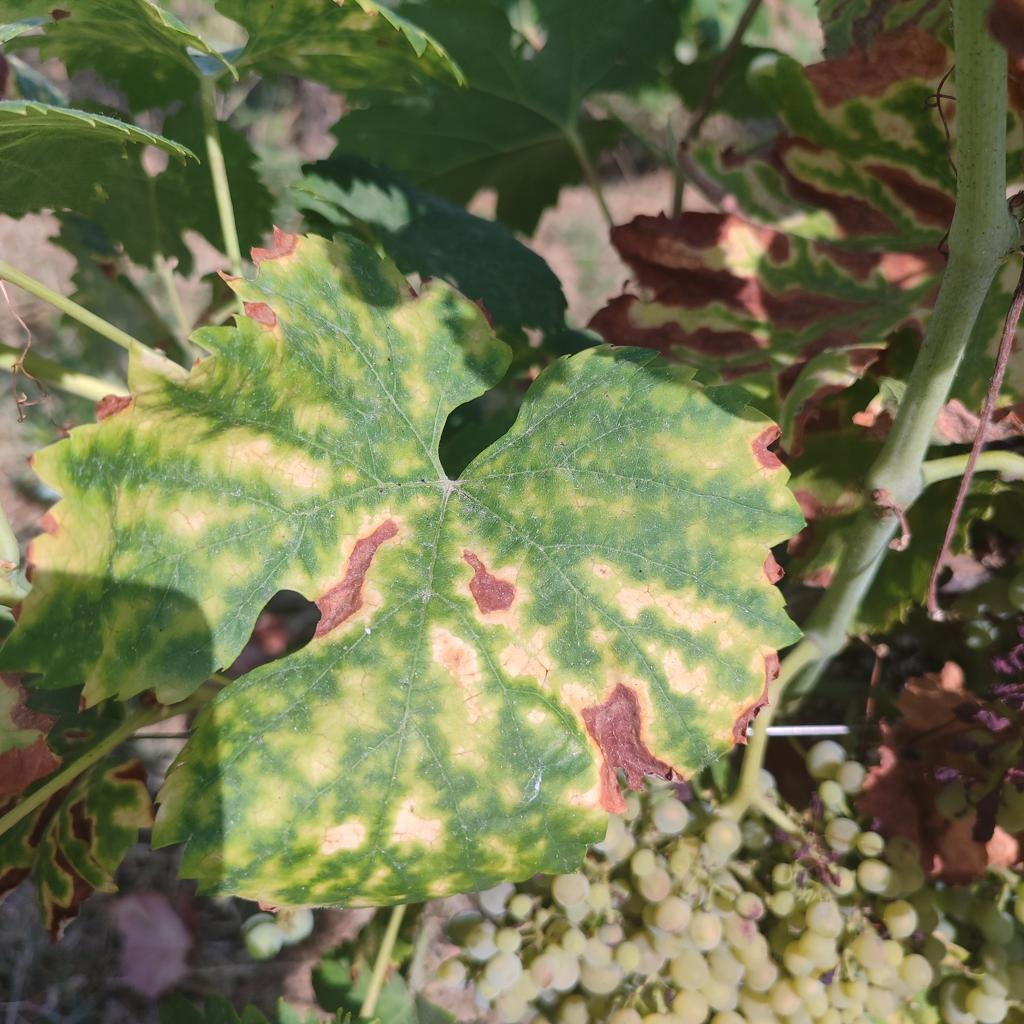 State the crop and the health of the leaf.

grapevine, esca complex
